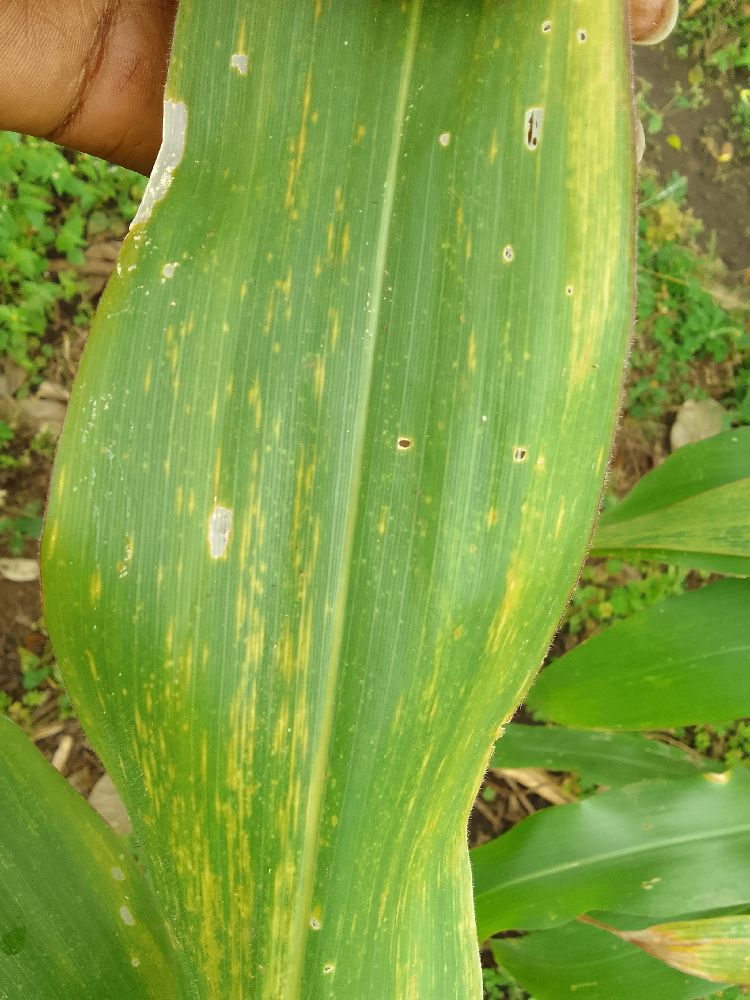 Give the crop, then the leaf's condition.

maize, maize lethal necrosis
